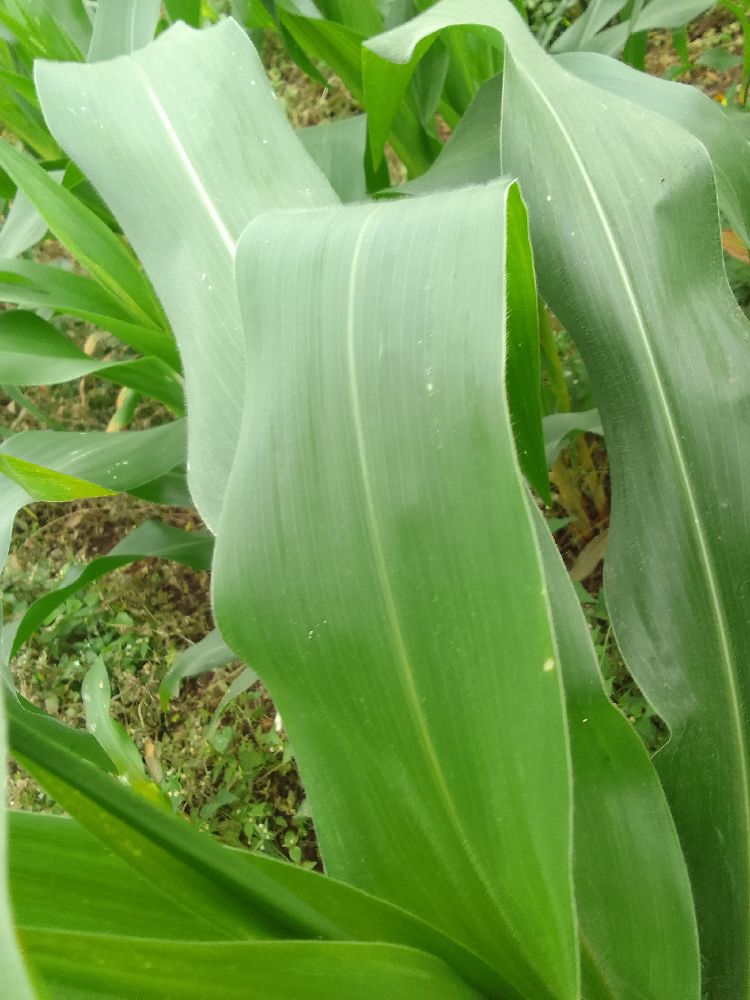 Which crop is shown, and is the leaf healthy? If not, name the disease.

maize, healthy
